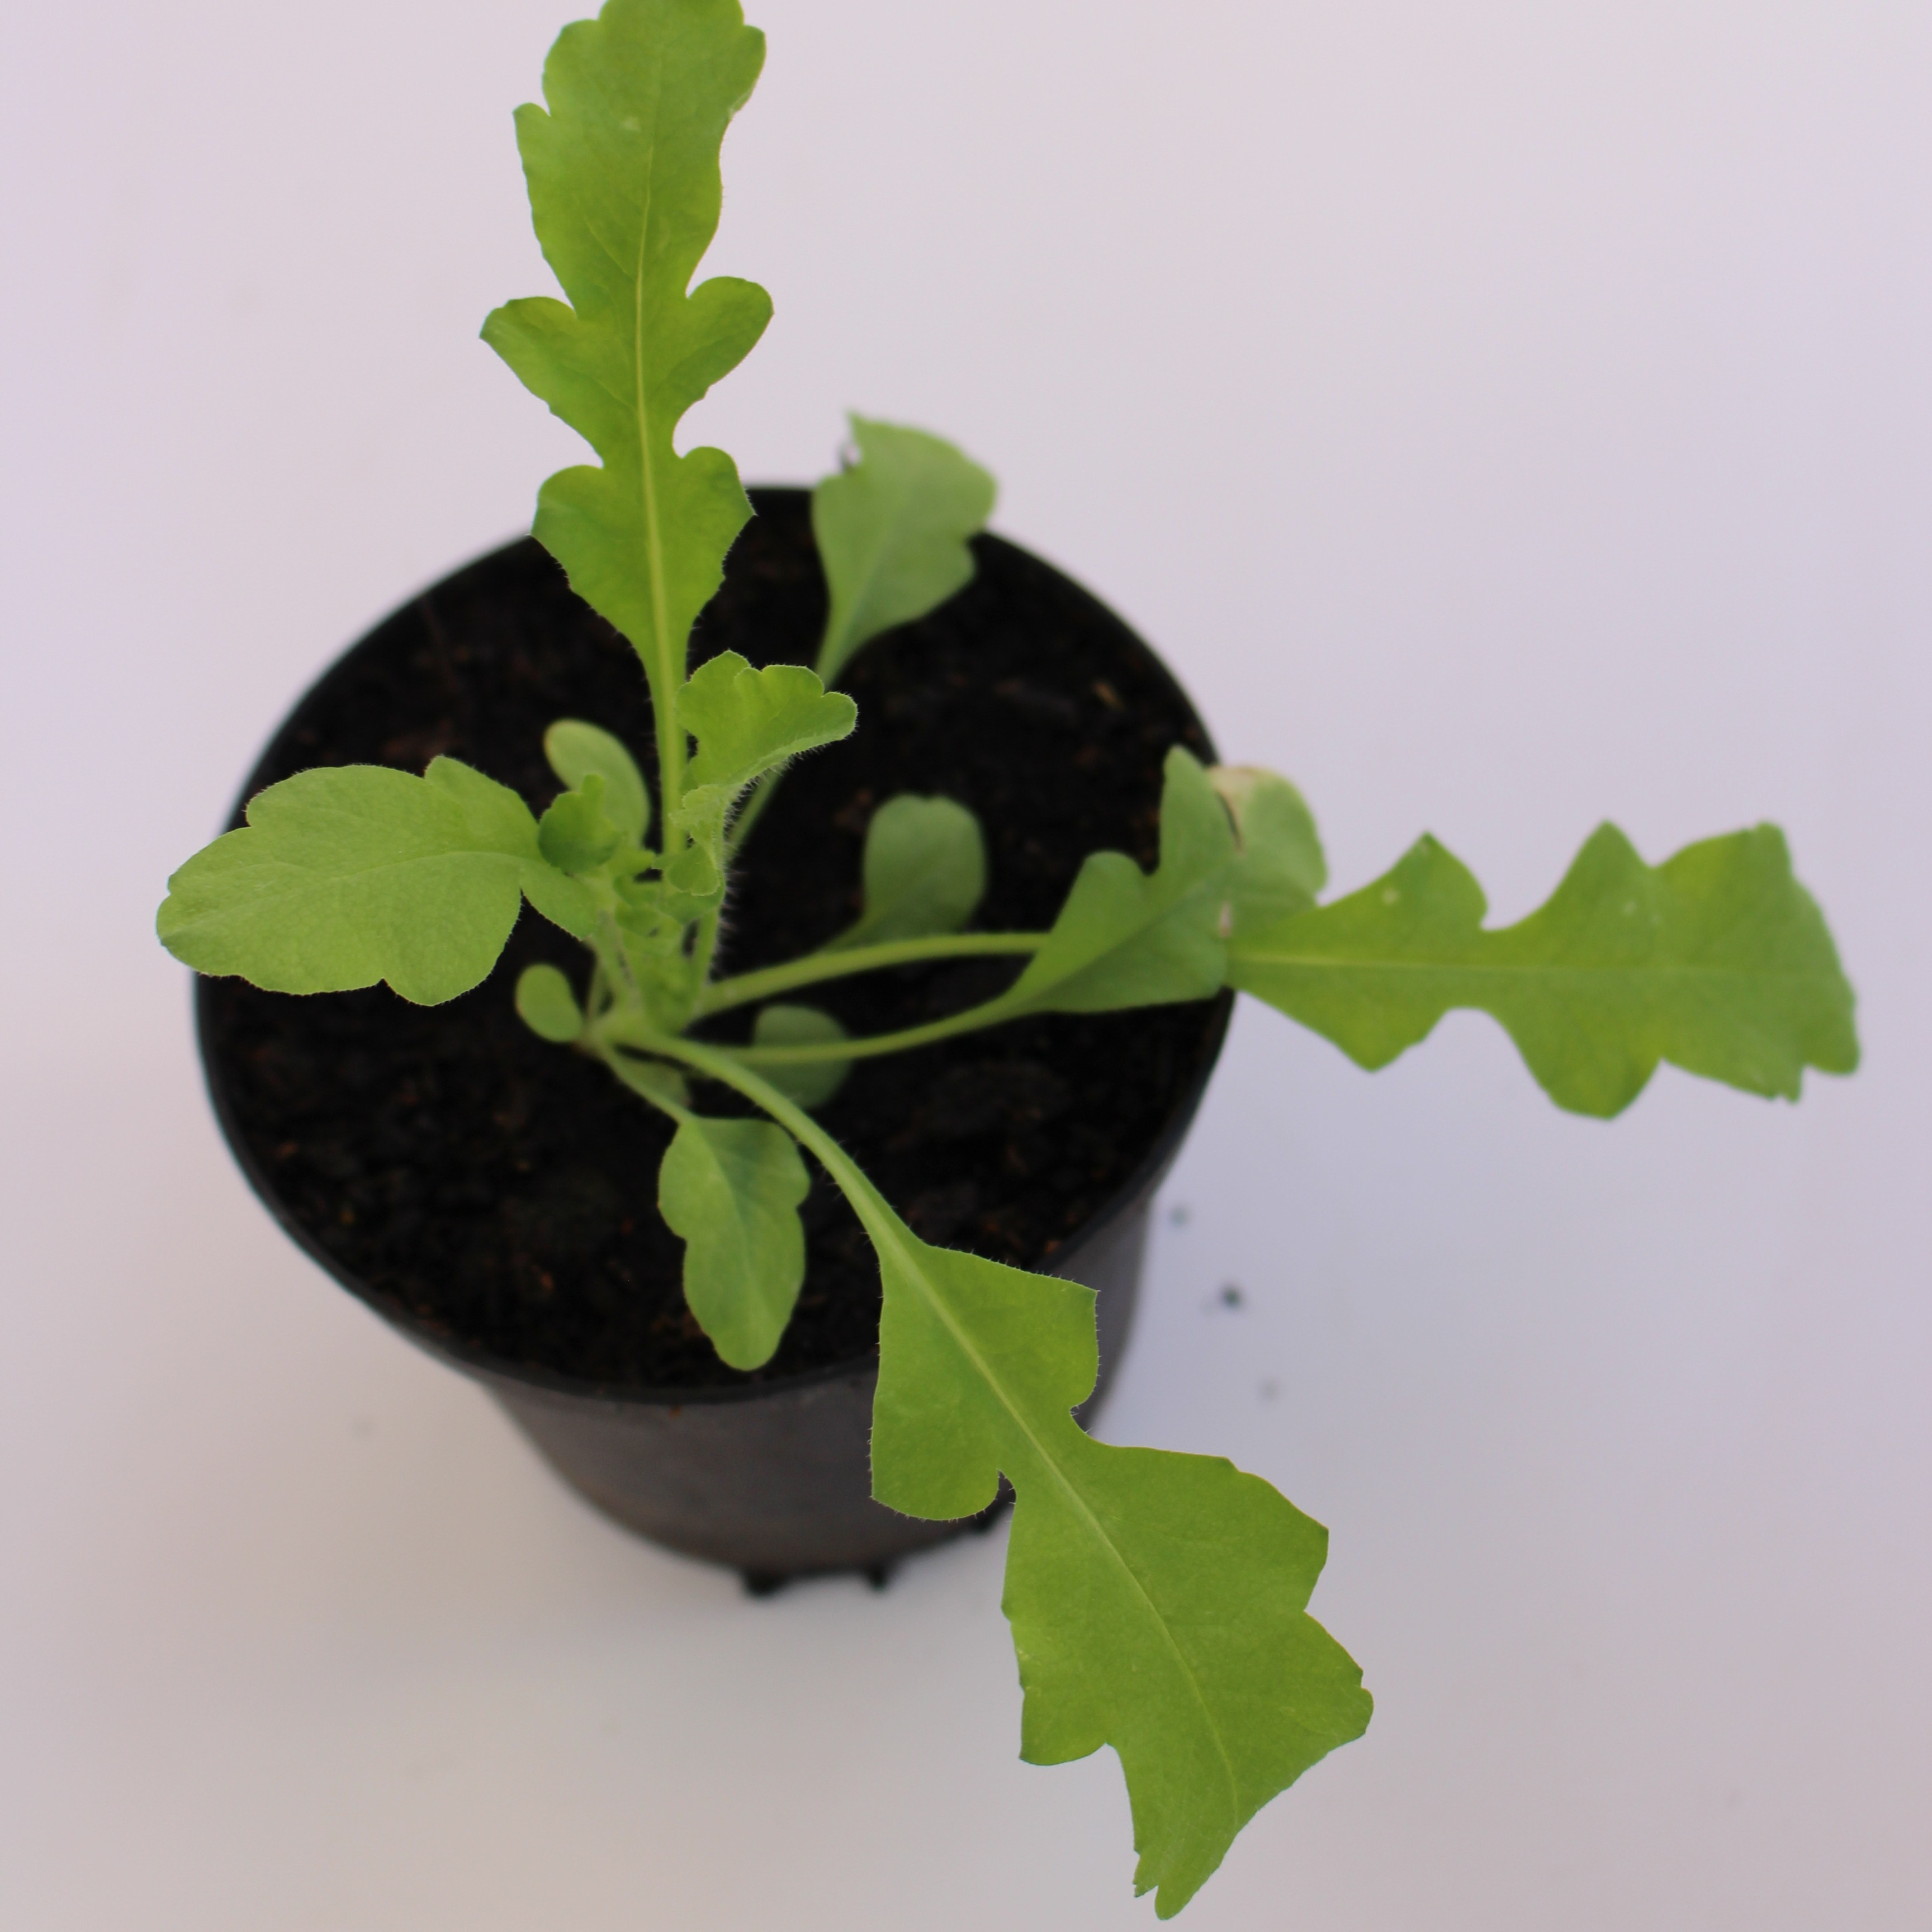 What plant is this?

Papaver rhoeas
